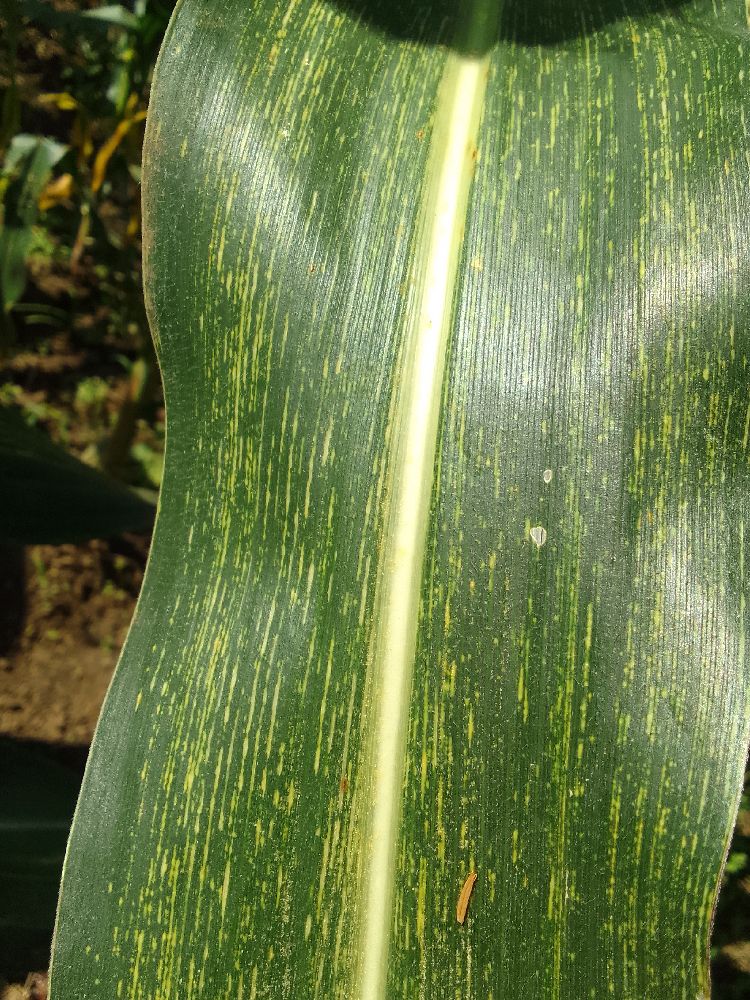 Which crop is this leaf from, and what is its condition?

maize, maize streak virus
